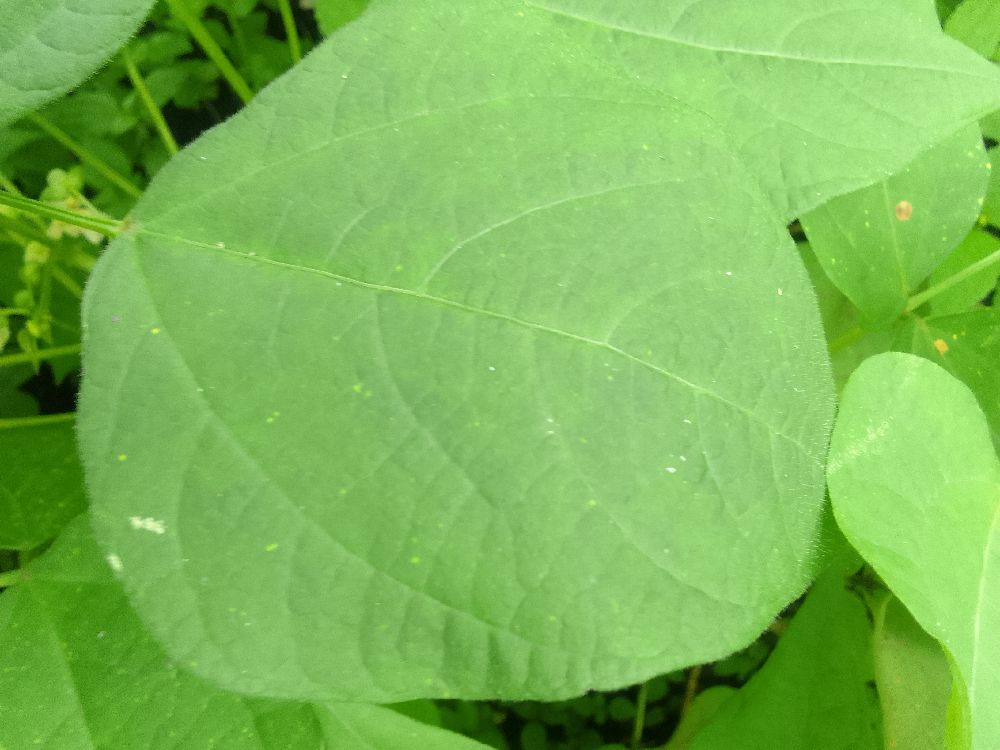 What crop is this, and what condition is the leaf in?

common bean, healthy
